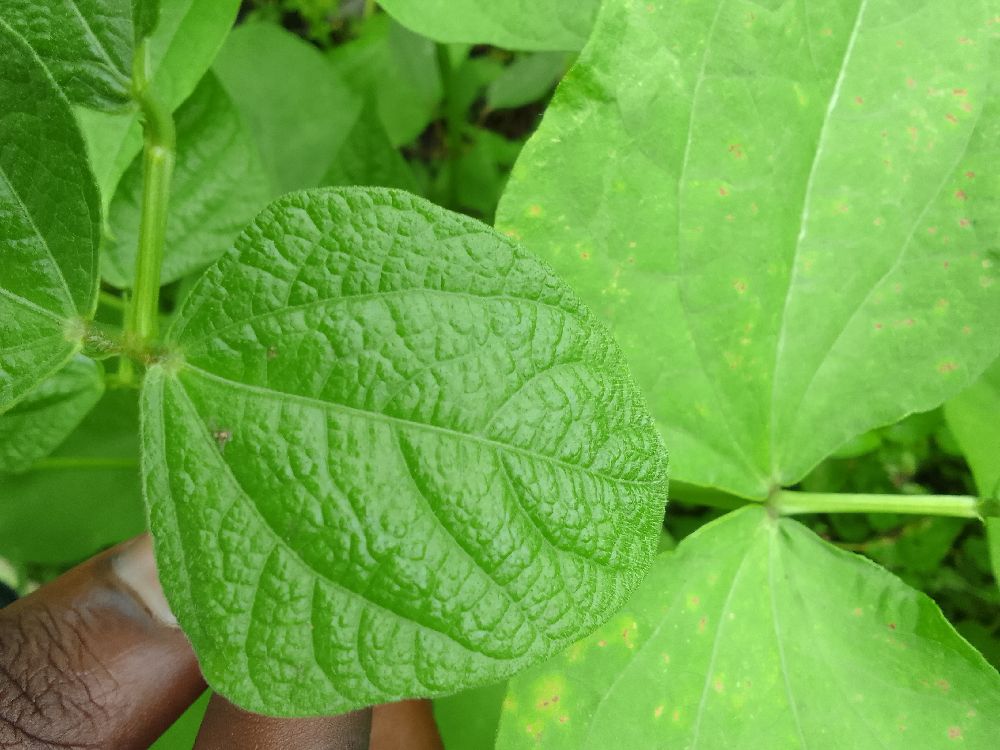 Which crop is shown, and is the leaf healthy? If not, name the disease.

common bean, healthy
